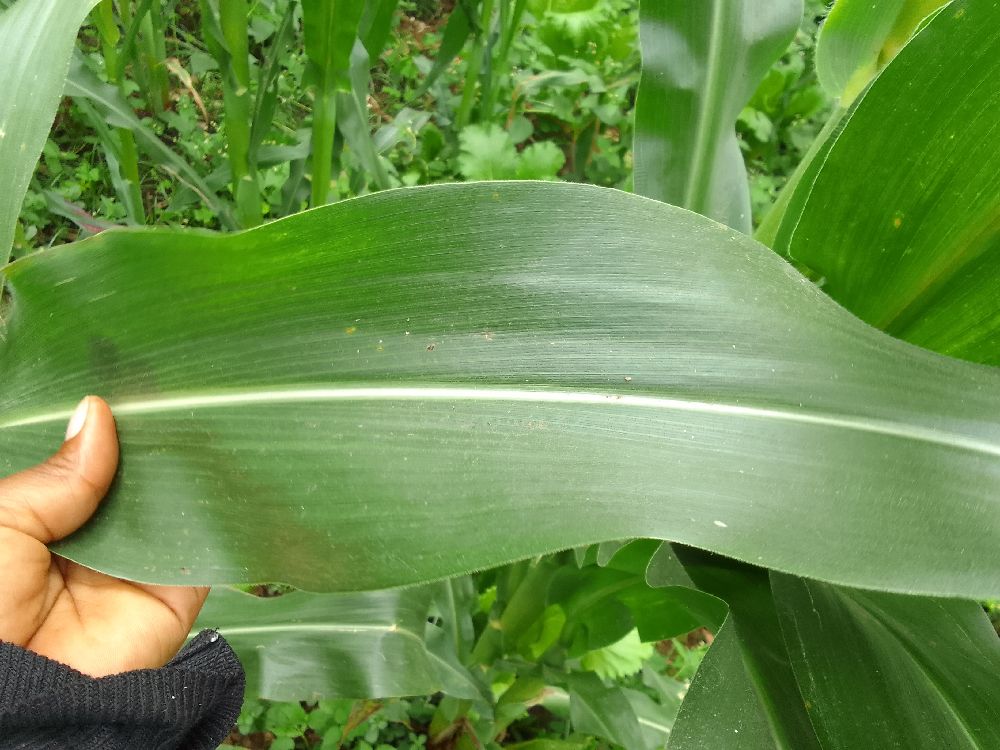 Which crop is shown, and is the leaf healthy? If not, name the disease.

maize, healthy
